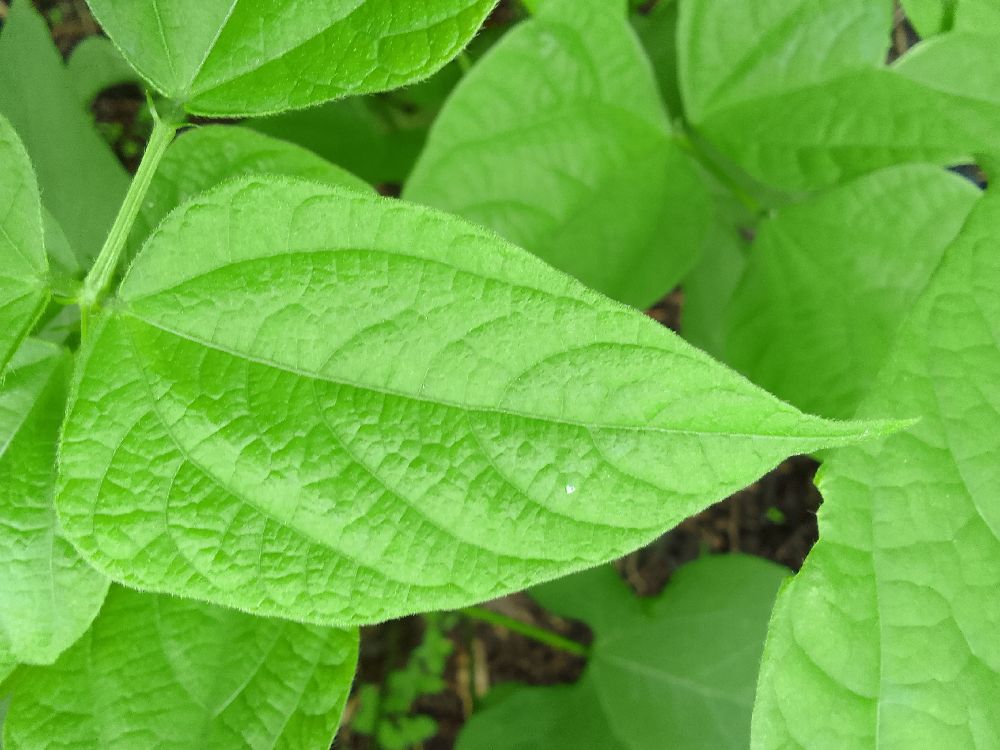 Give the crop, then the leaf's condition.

common bean, healthy
